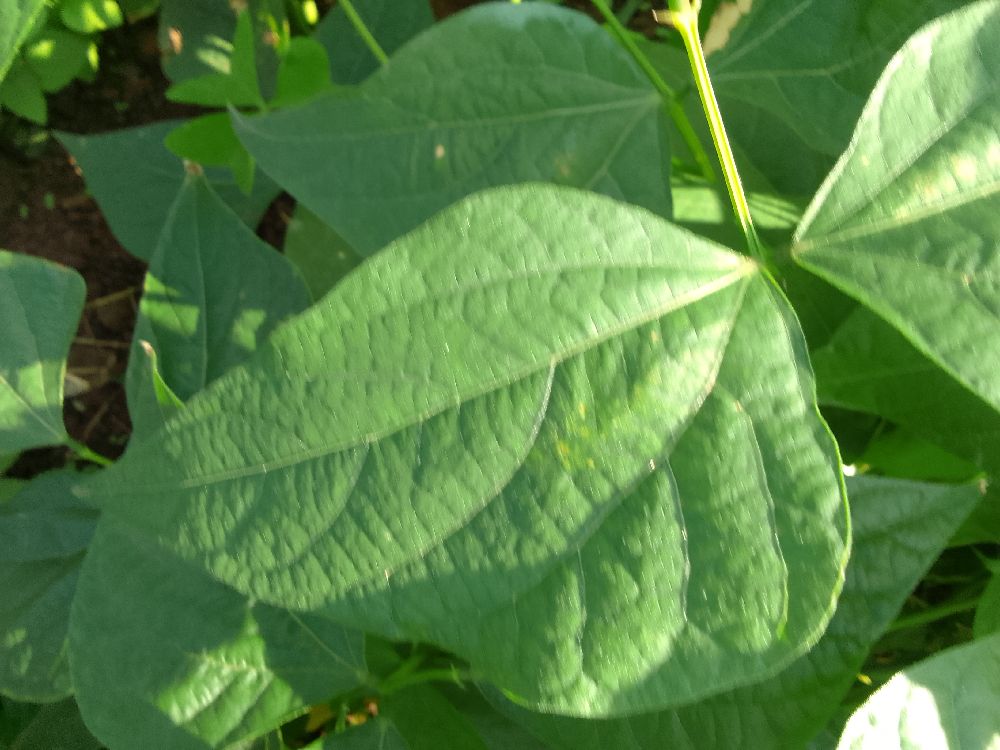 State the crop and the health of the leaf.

common bean, healthy
